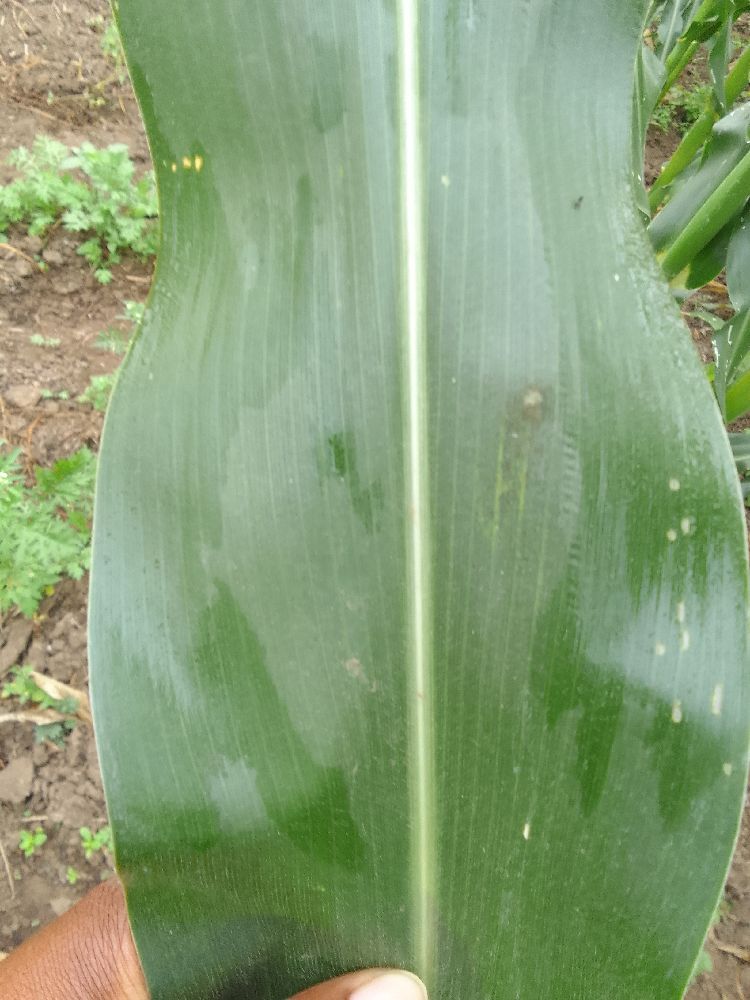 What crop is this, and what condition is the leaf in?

maize, healthy
